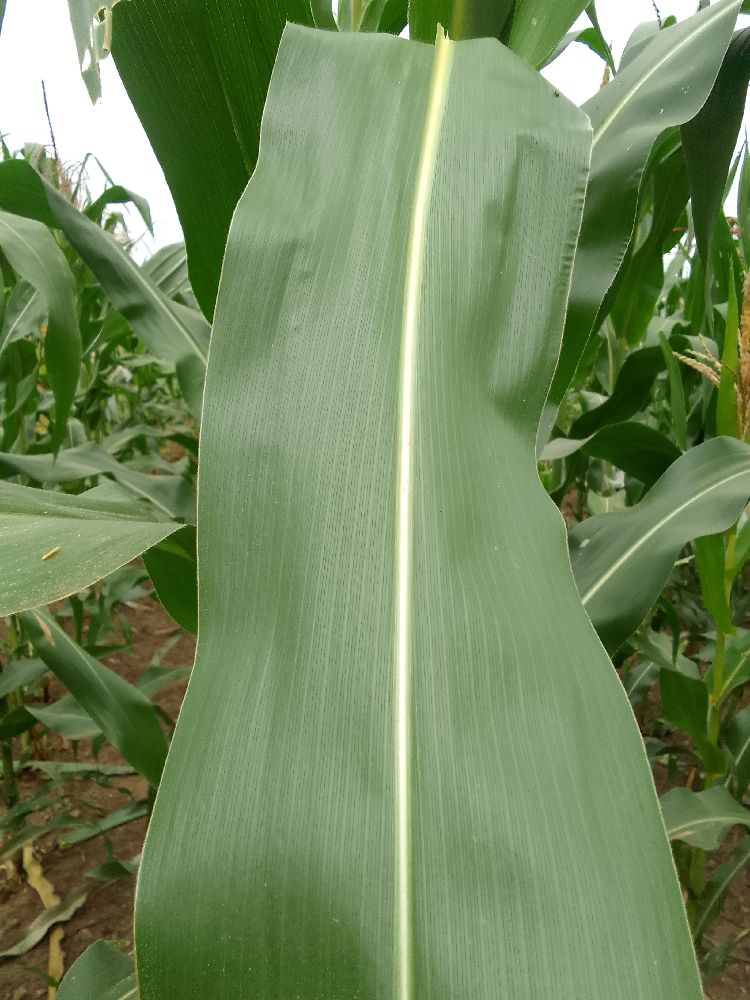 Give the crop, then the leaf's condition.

maize, healthy
